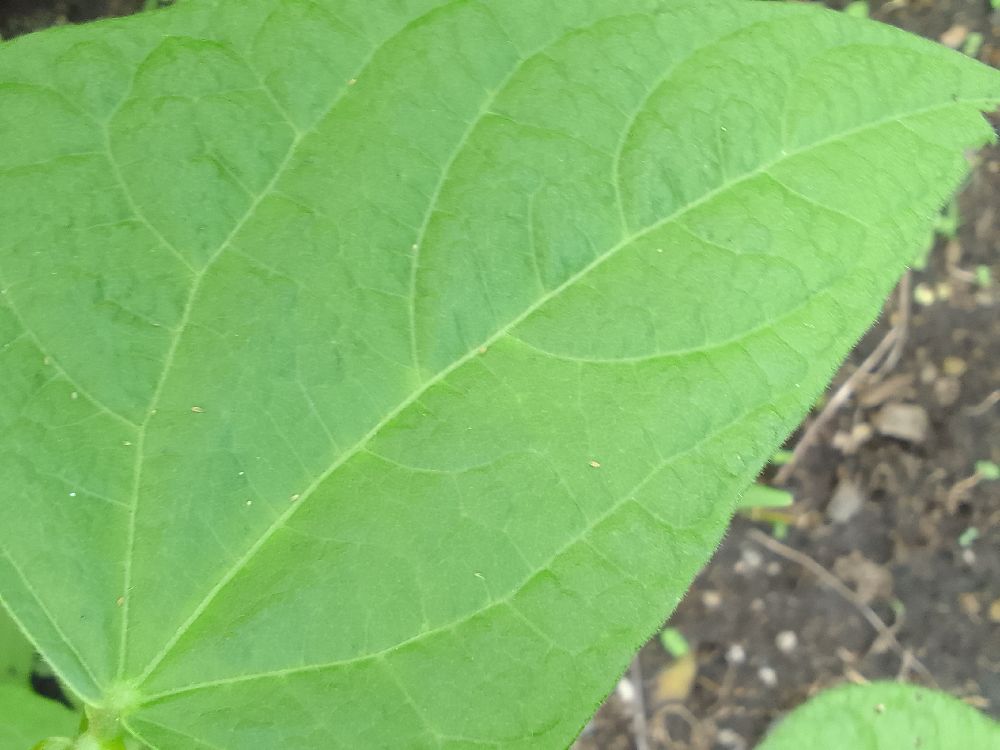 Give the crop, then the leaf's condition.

common bean, healthy
